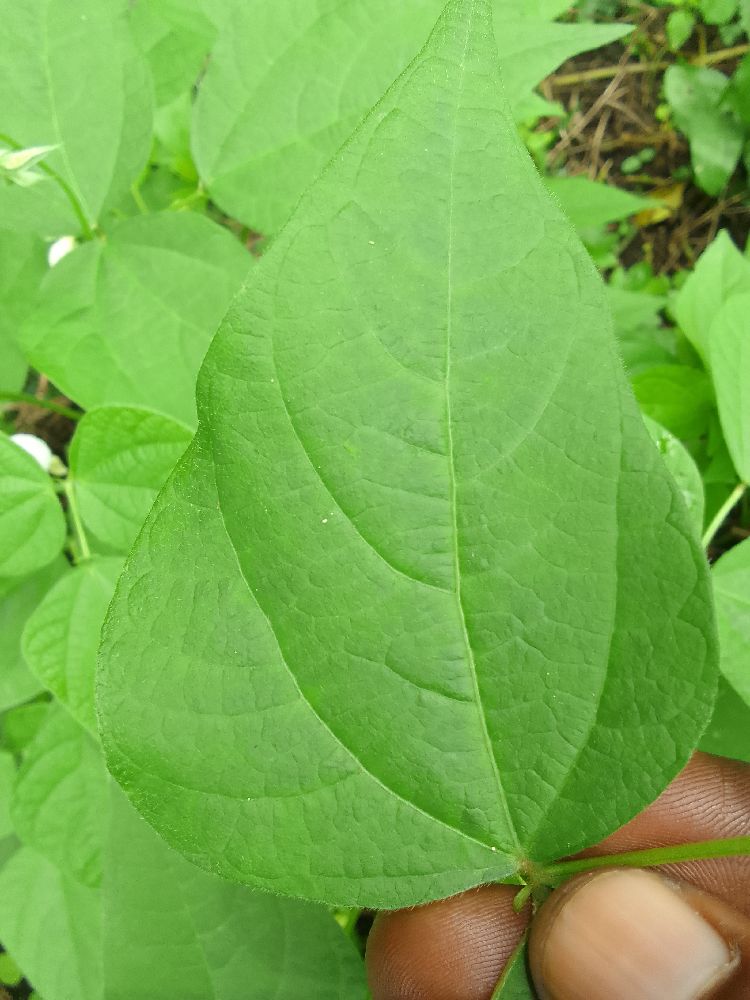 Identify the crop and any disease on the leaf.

common bean, healthy
